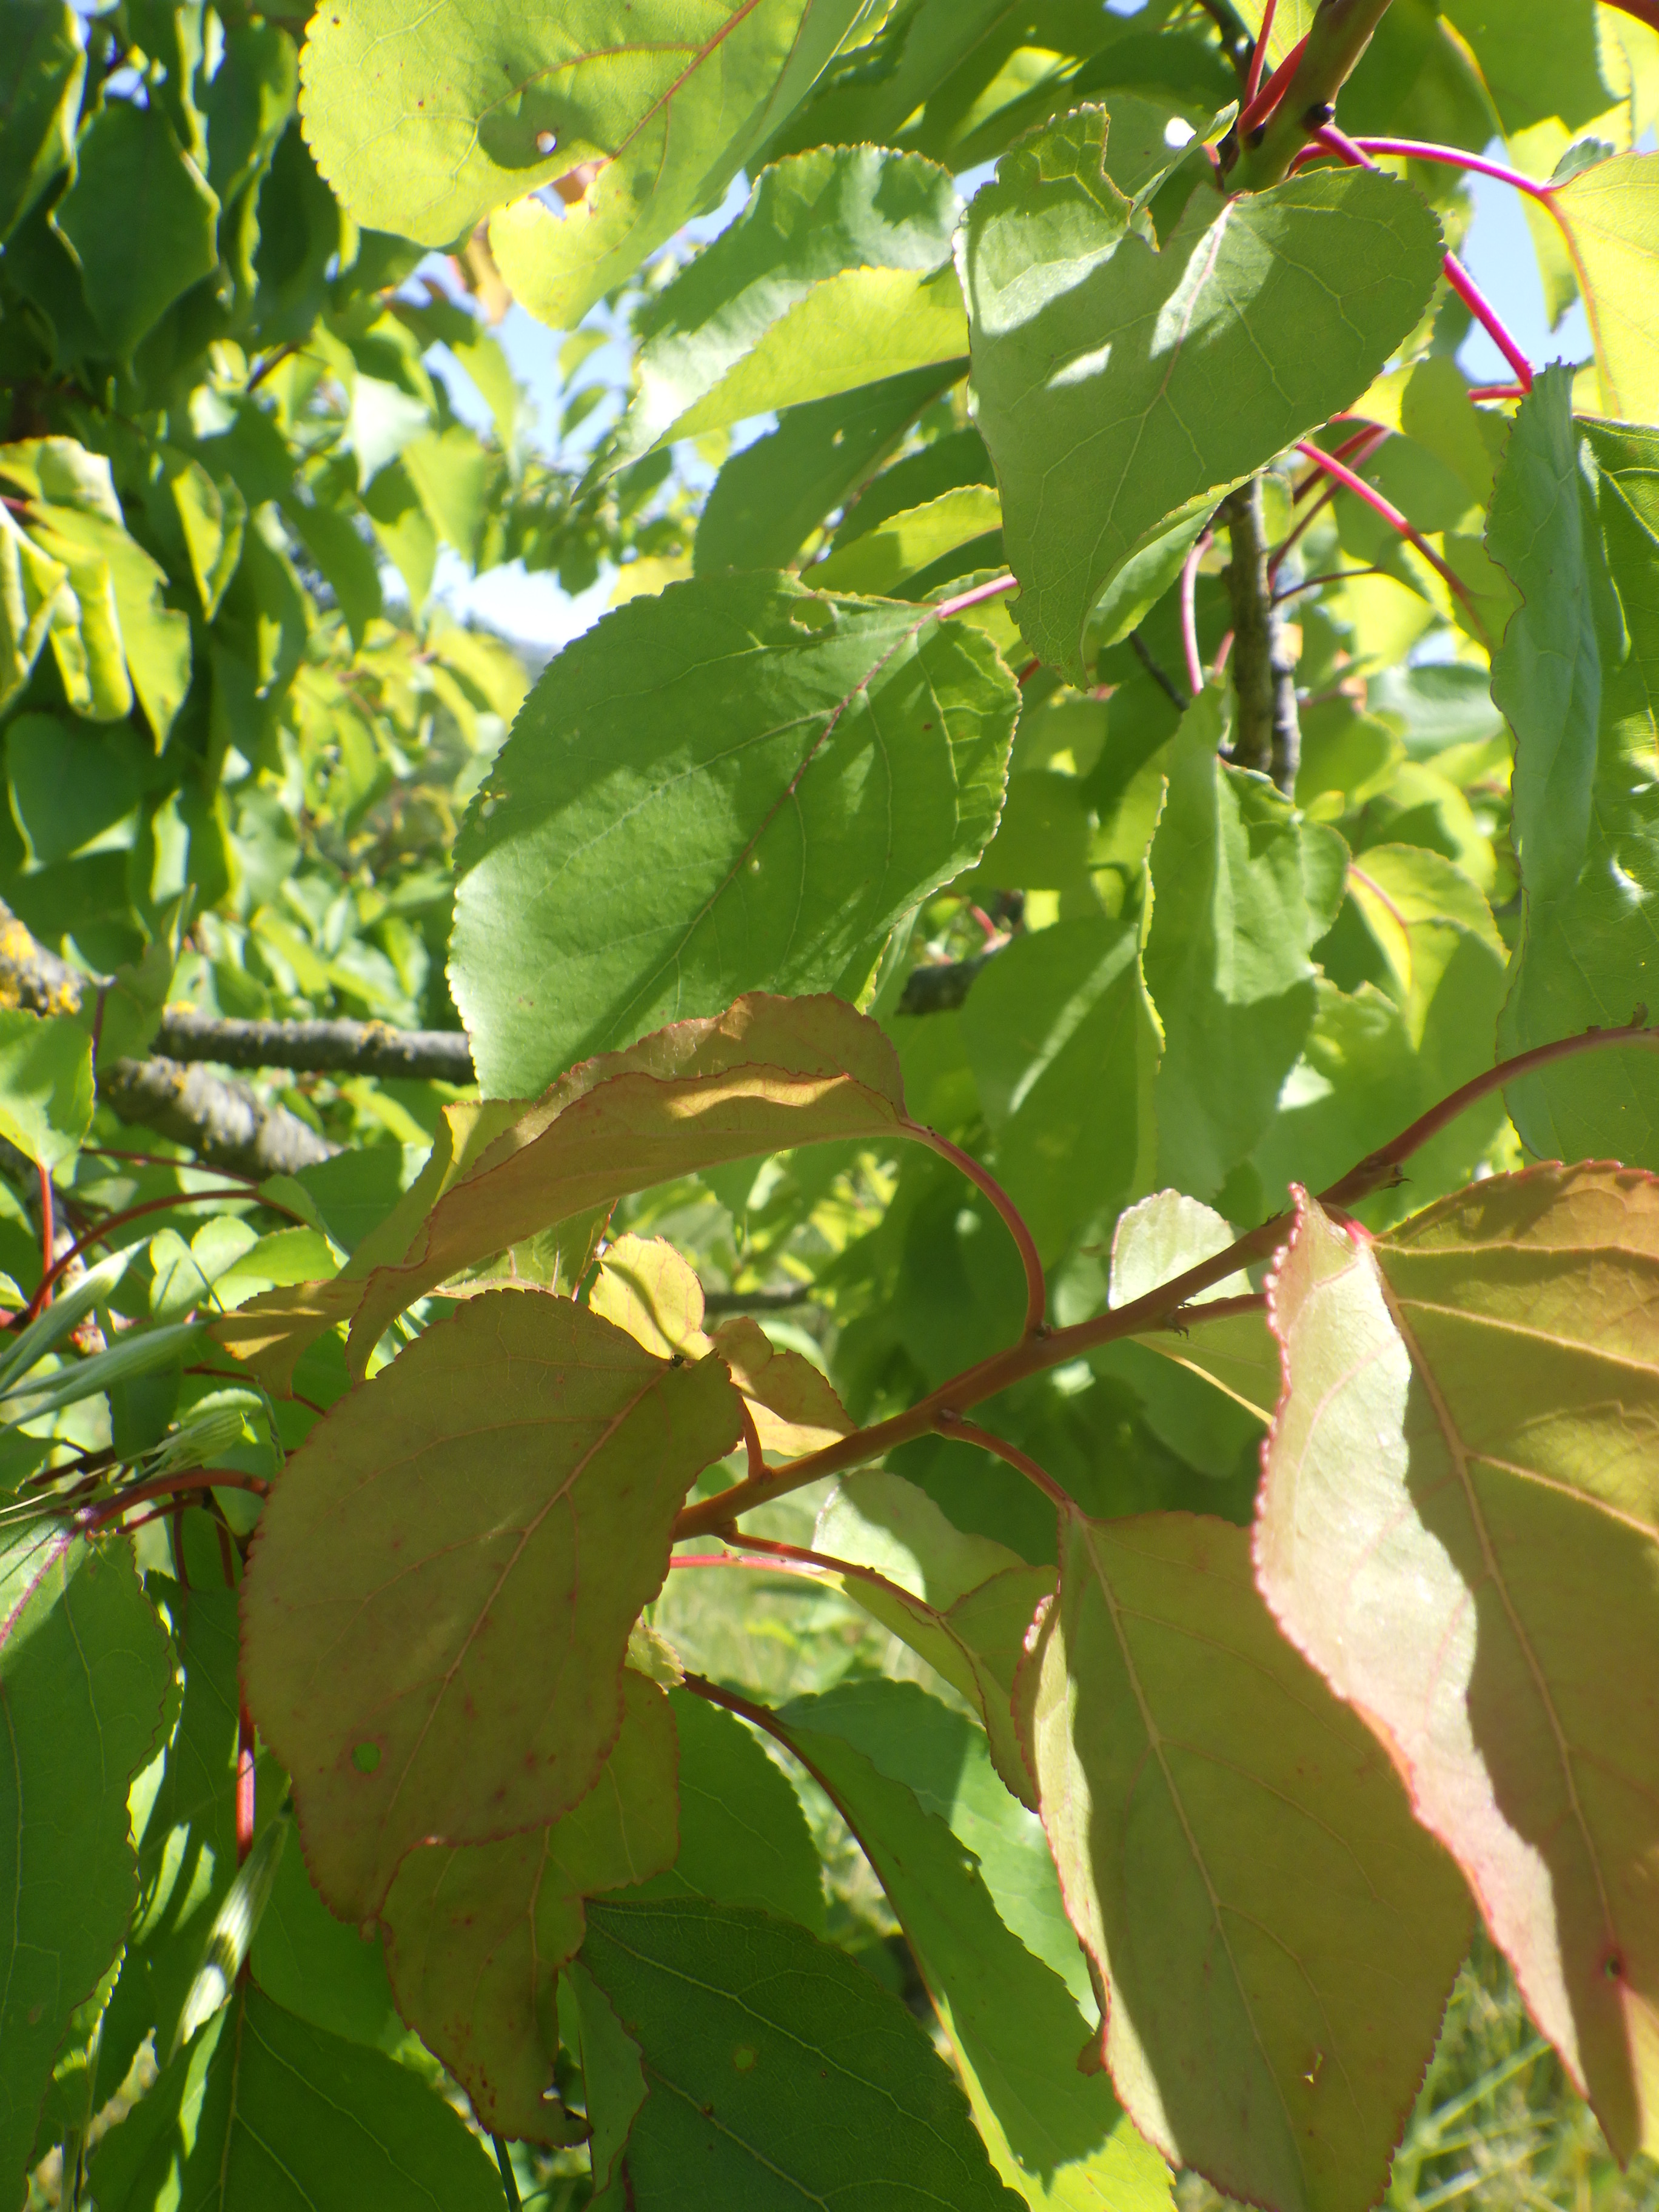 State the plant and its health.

apricot, phytophagous, shot hole disease
